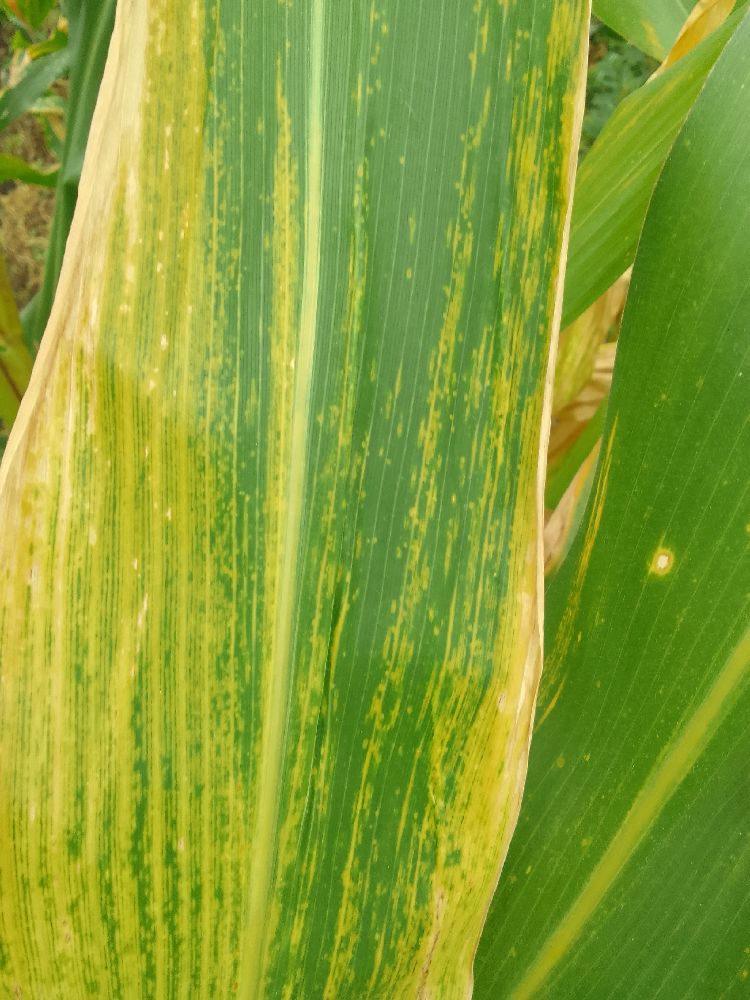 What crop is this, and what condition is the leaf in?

maize, healthy
